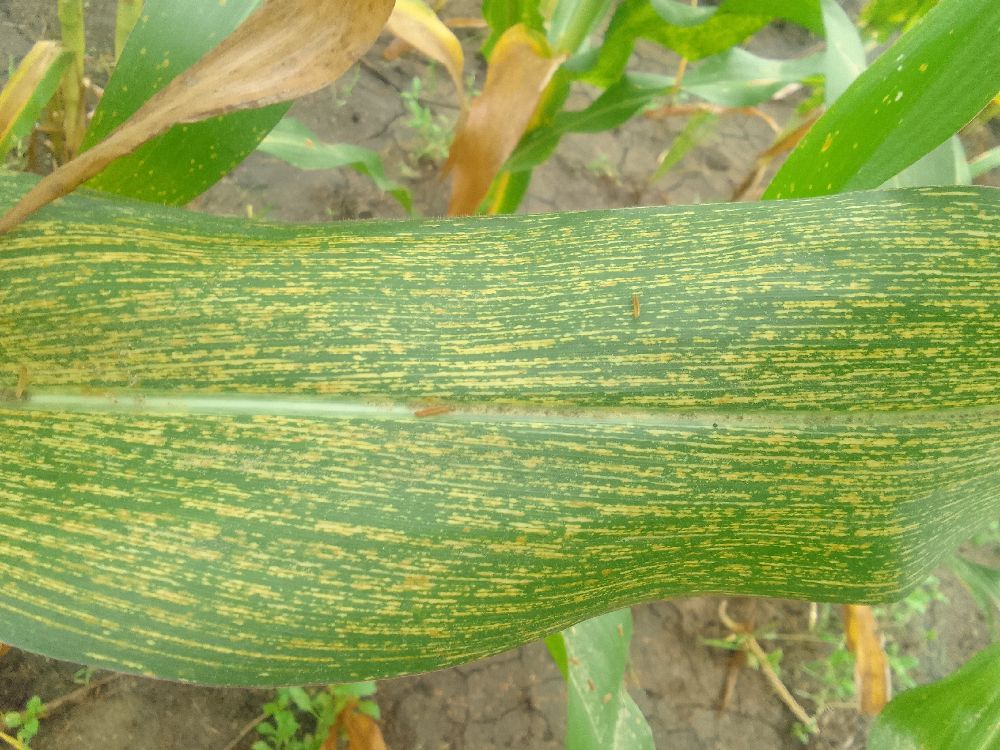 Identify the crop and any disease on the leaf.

maize, maize streak virus
